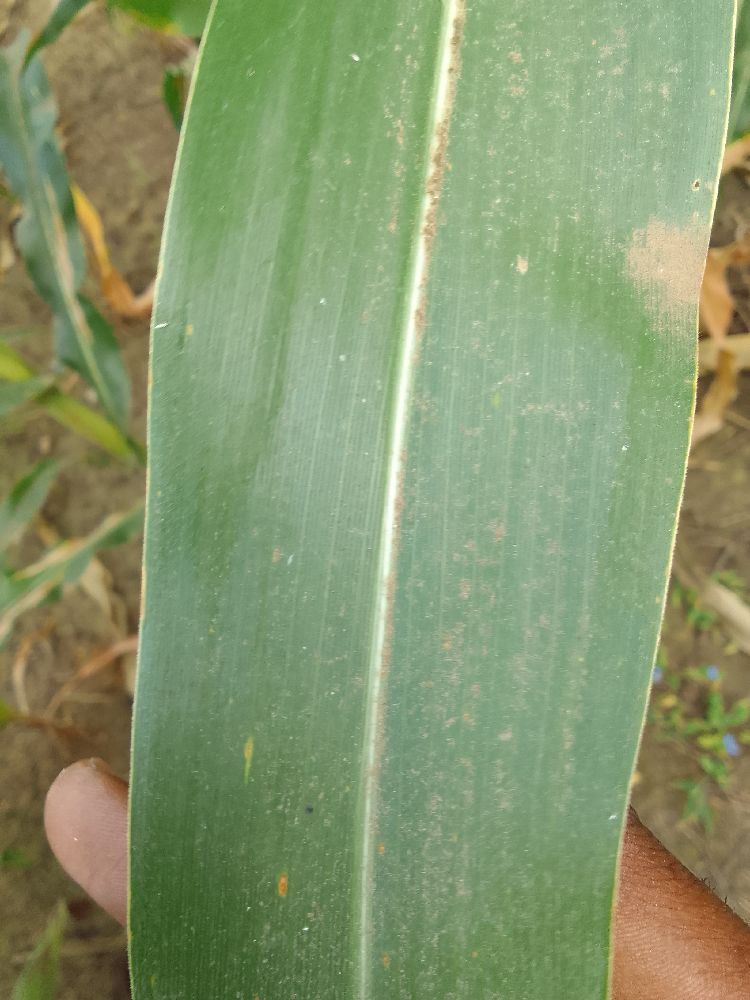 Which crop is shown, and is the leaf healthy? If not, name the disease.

maize, healthy
